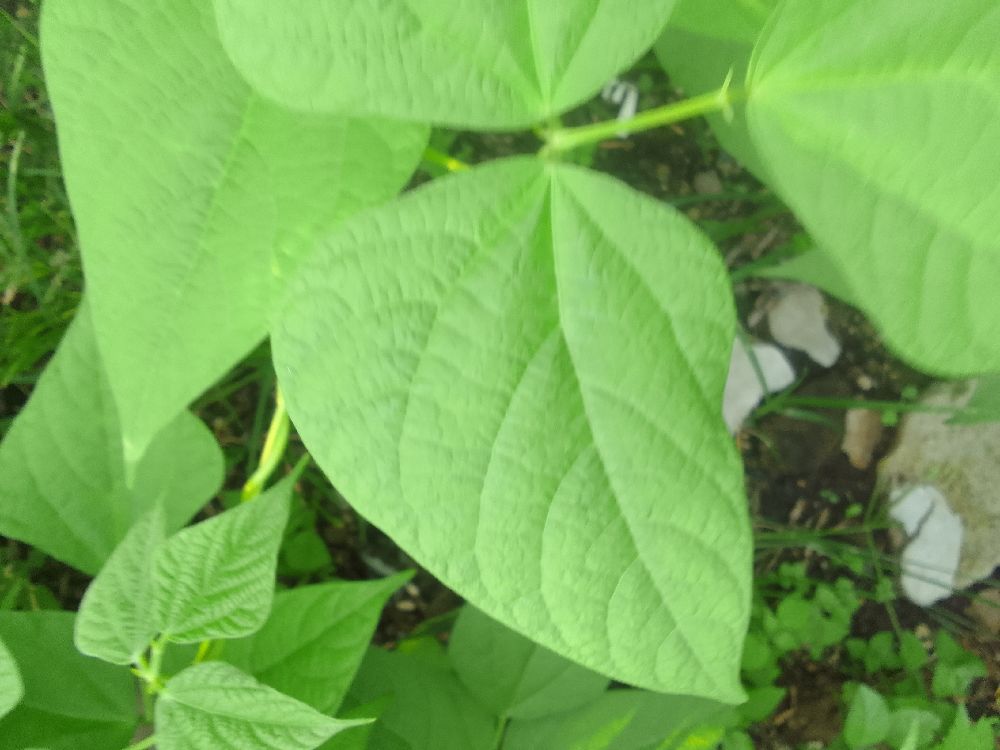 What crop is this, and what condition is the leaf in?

common bean, healthy
